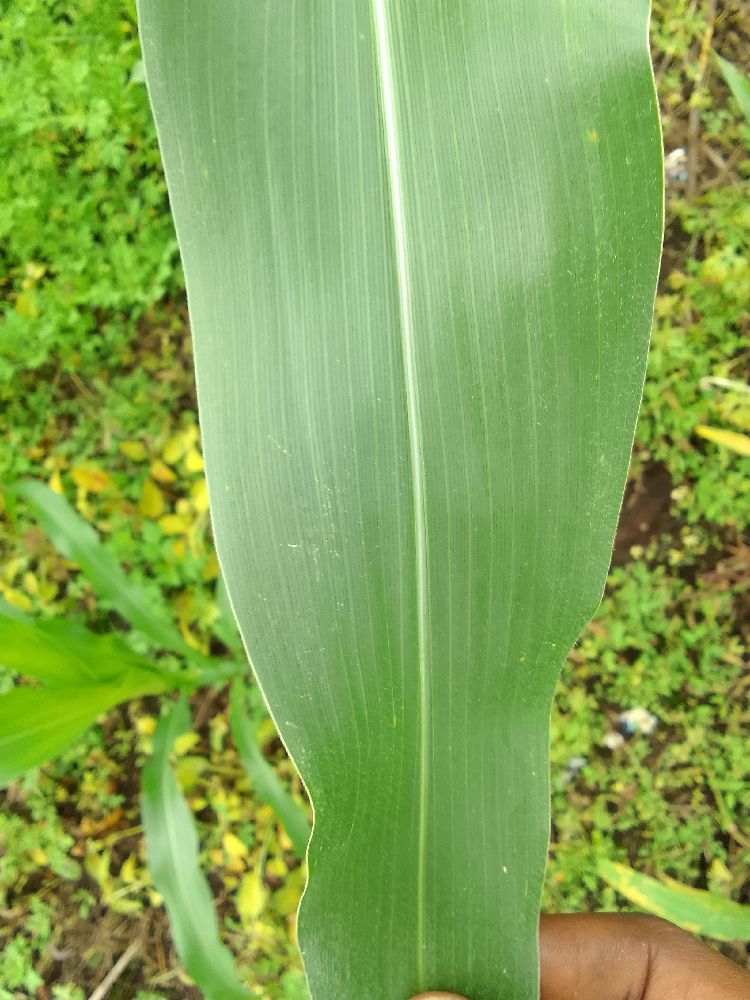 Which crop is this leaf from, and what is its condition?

maize, healthy
